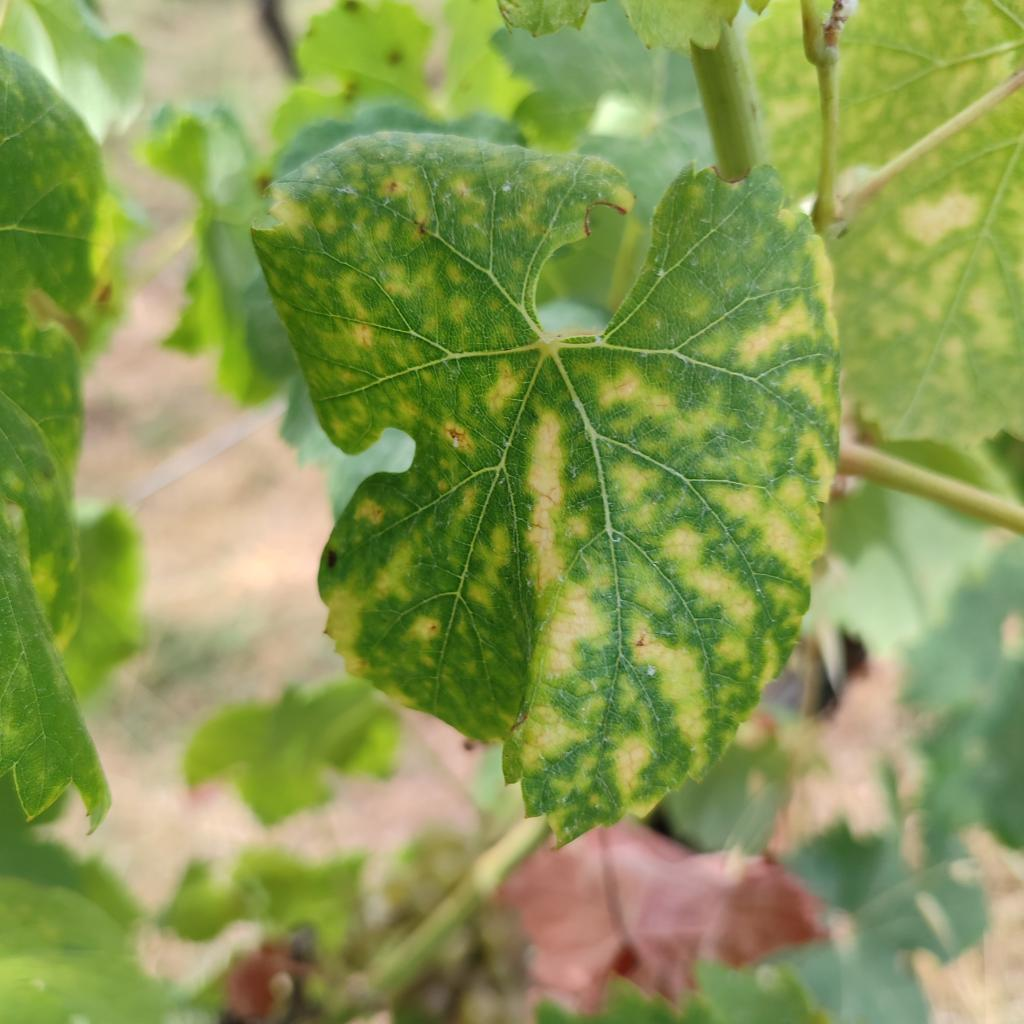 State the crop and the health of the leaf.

grapevine, esca complex
